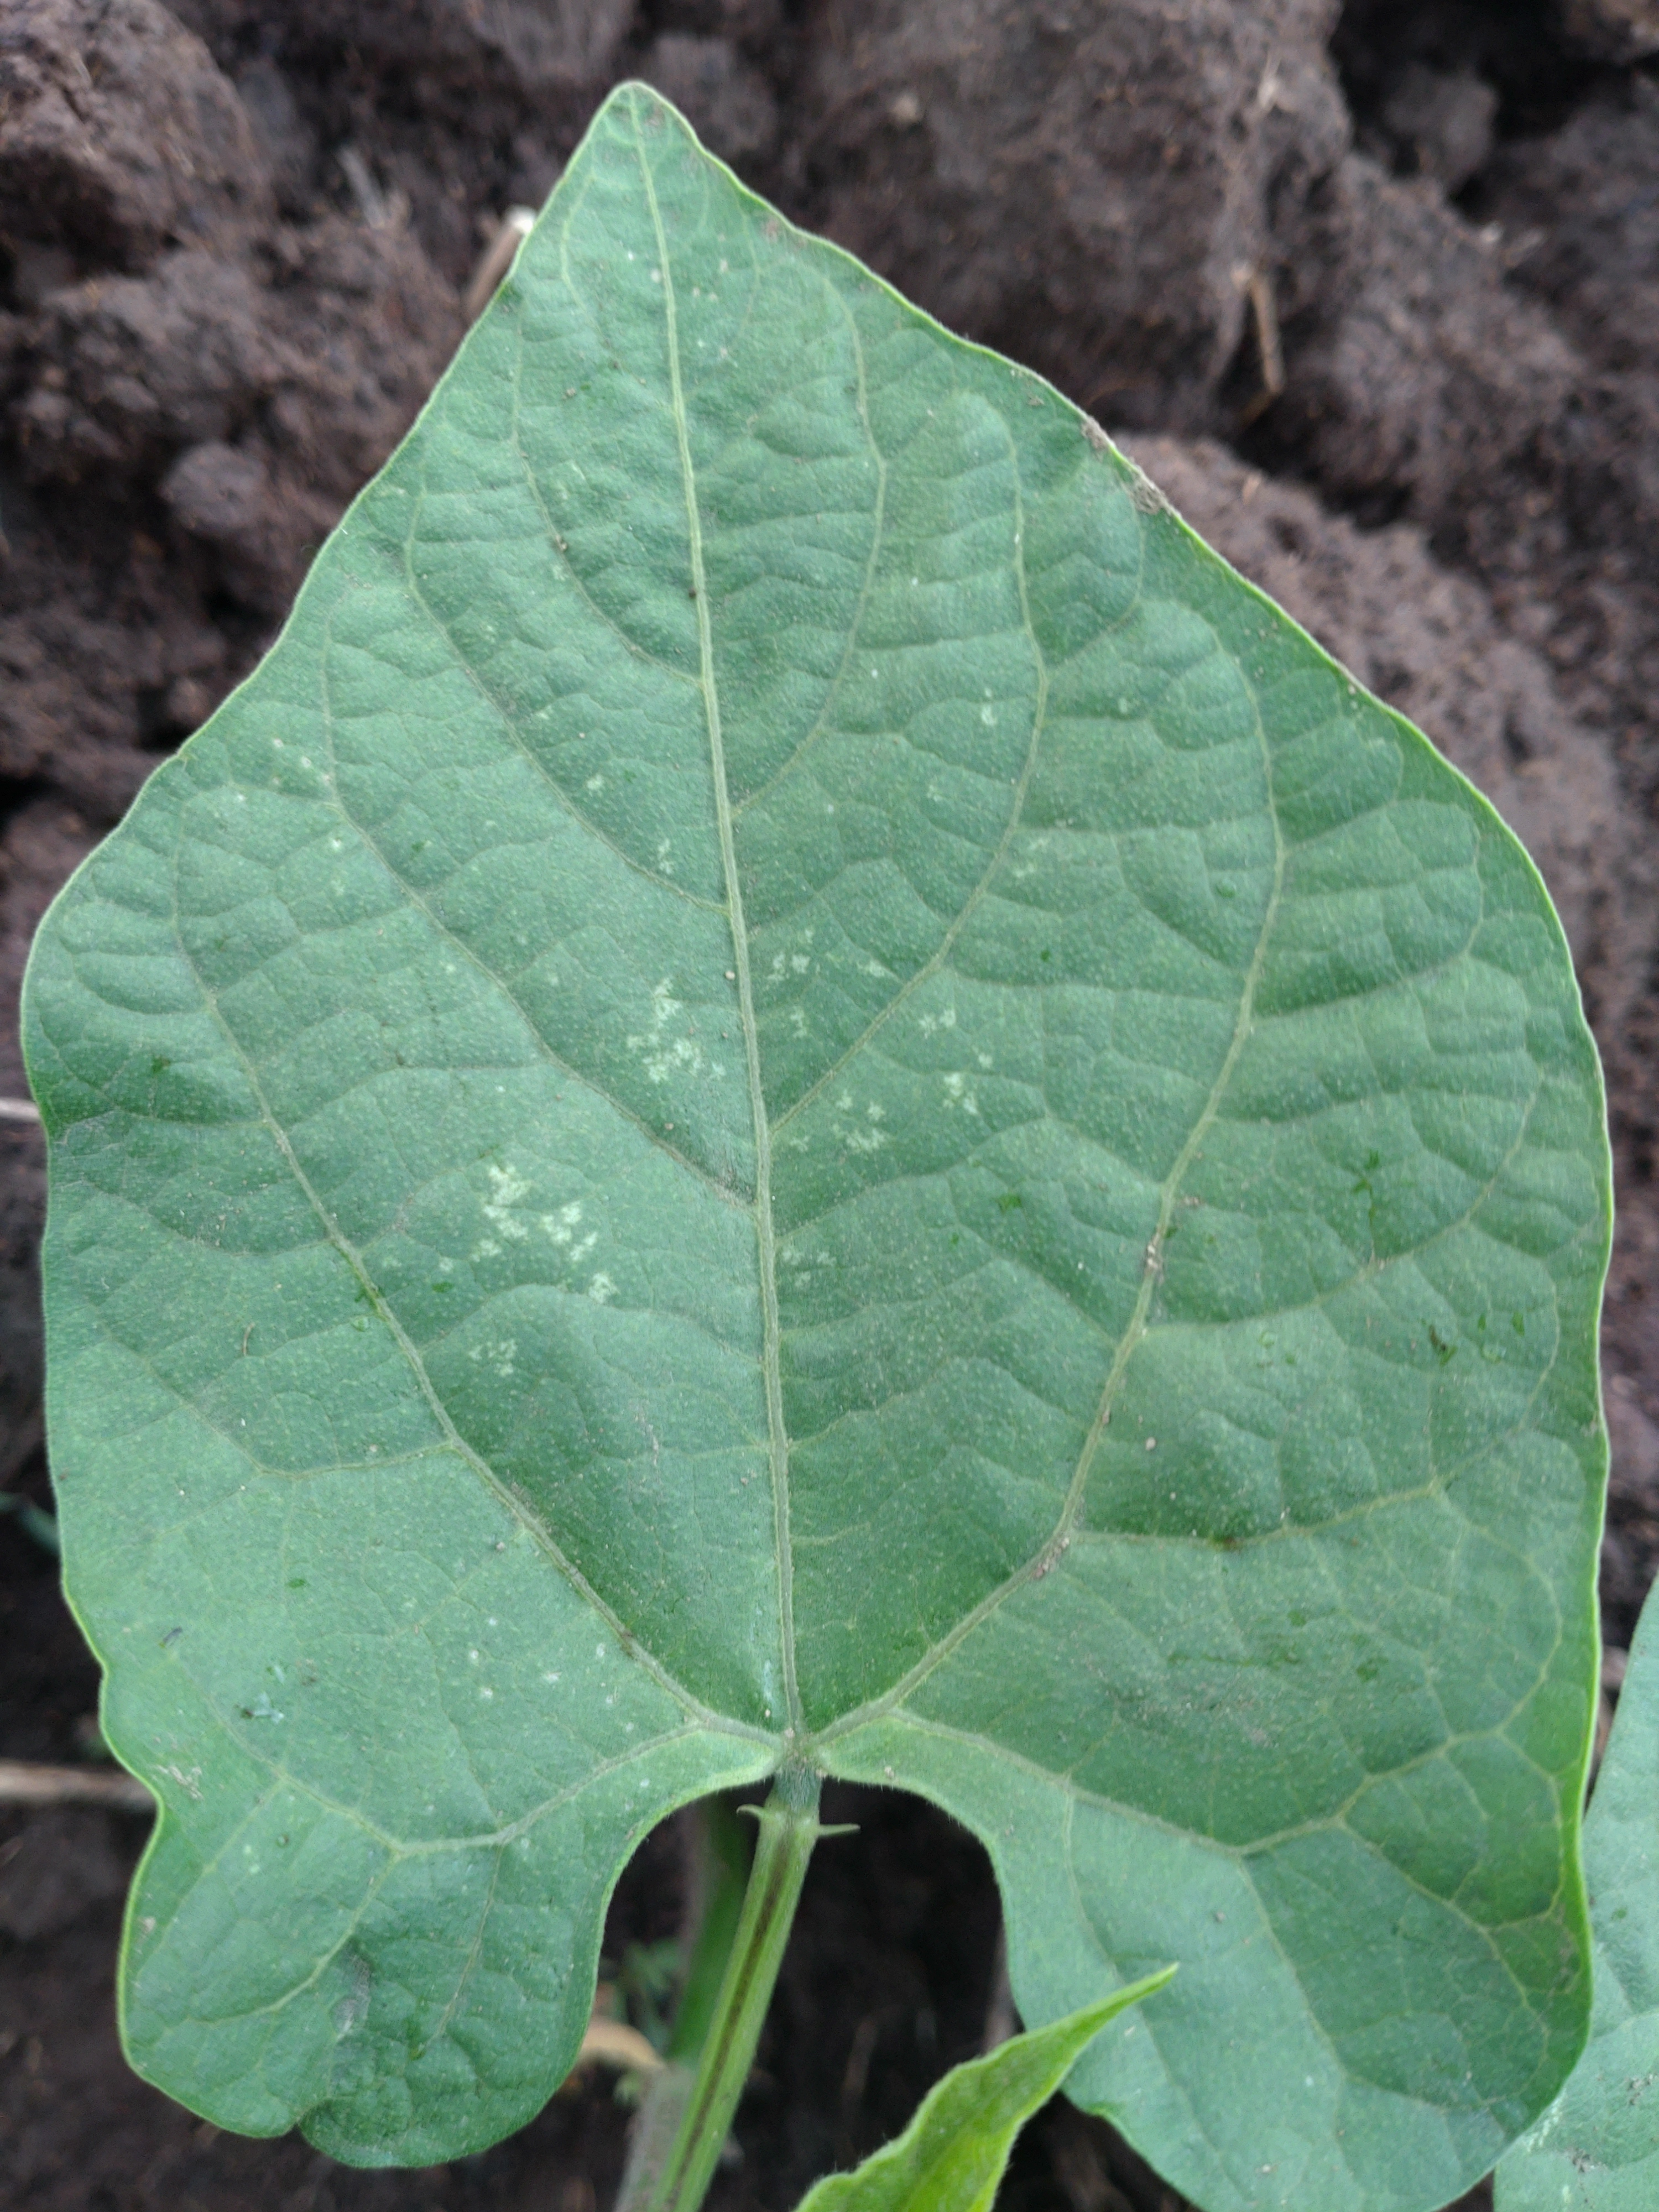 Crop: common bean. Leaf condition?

healthy
